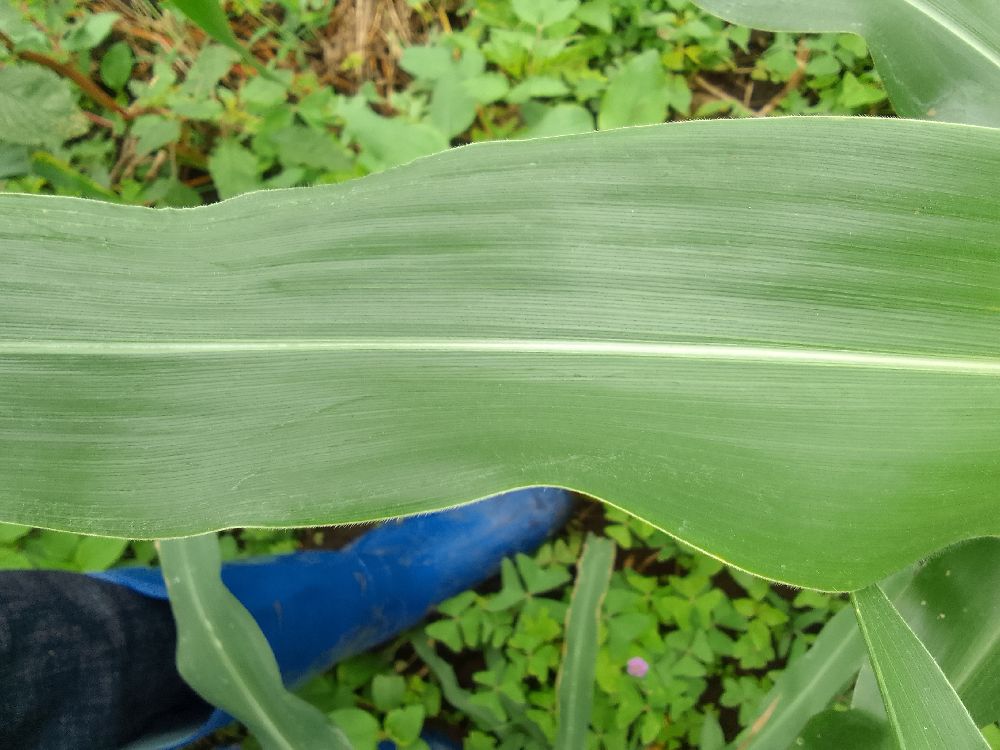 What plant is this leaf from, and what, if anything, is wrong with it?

maize, healthy
